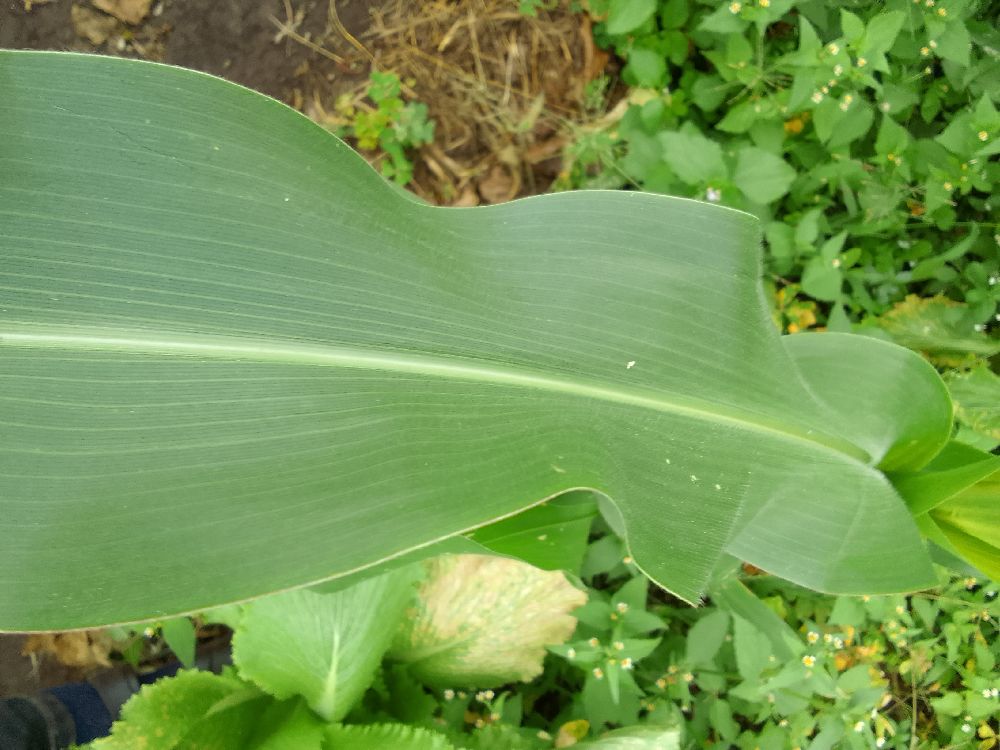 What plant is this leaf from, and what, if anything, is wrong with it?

maize, healthy
